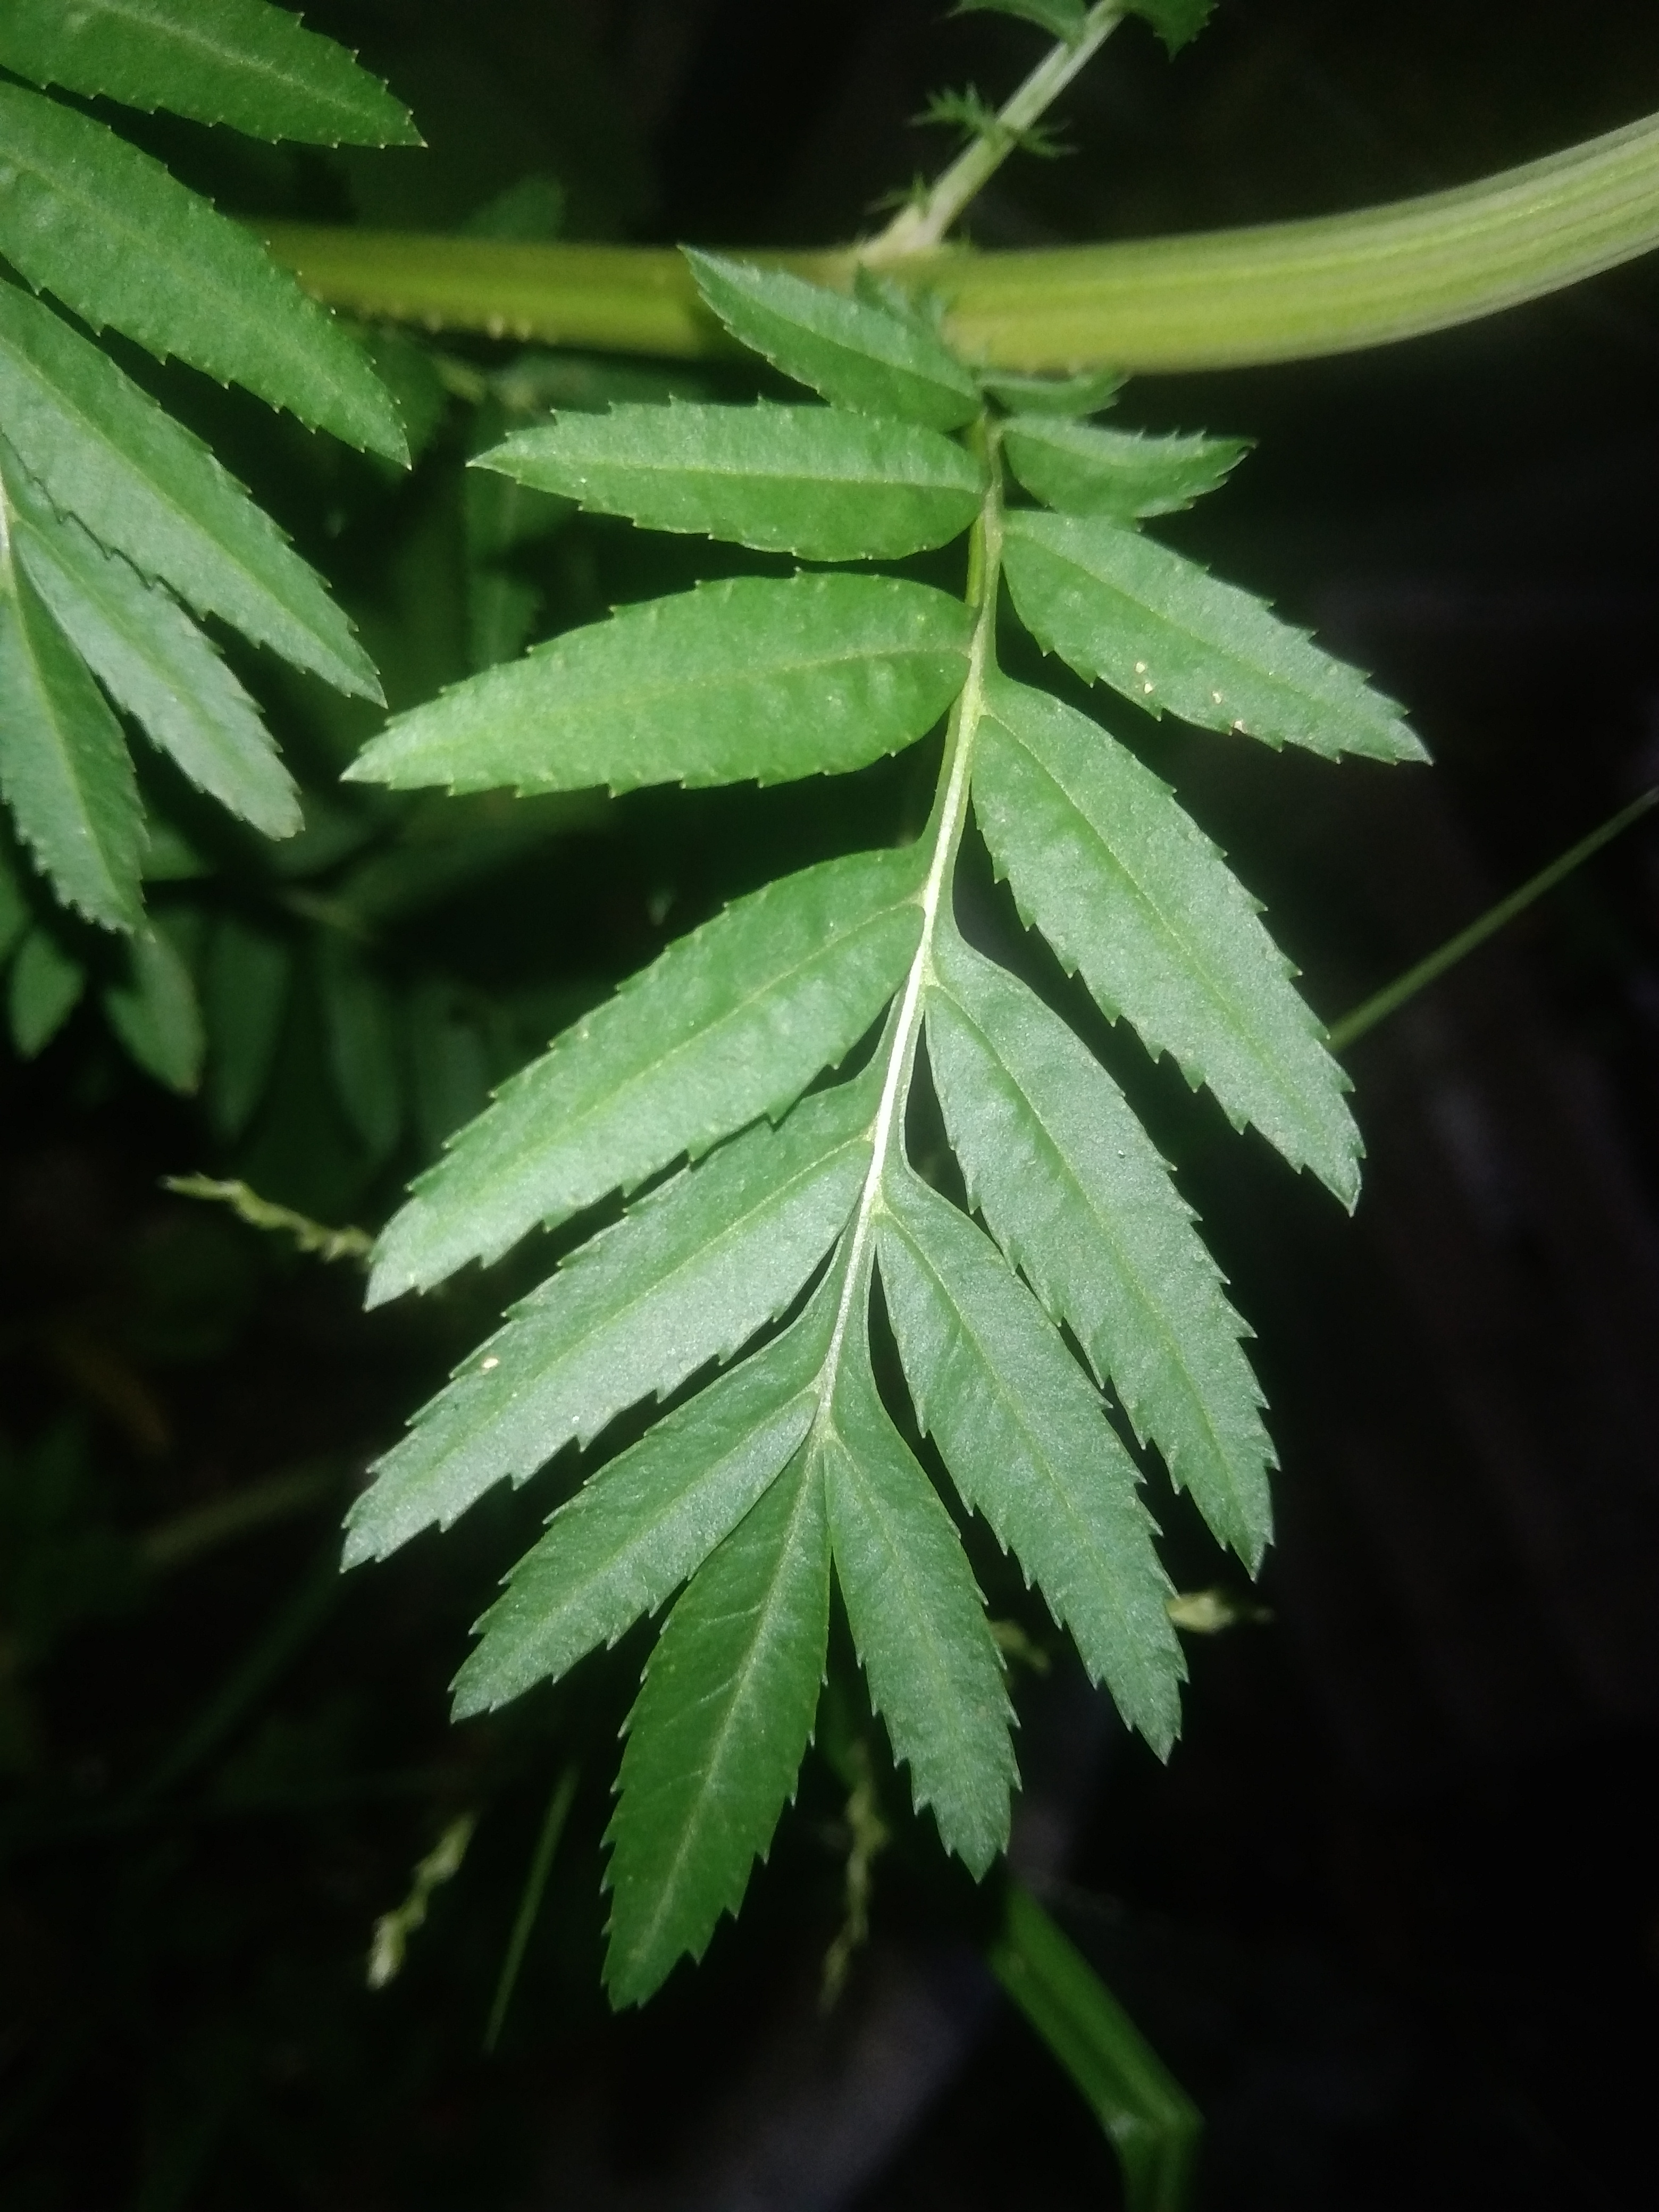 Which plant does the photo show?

marigold
